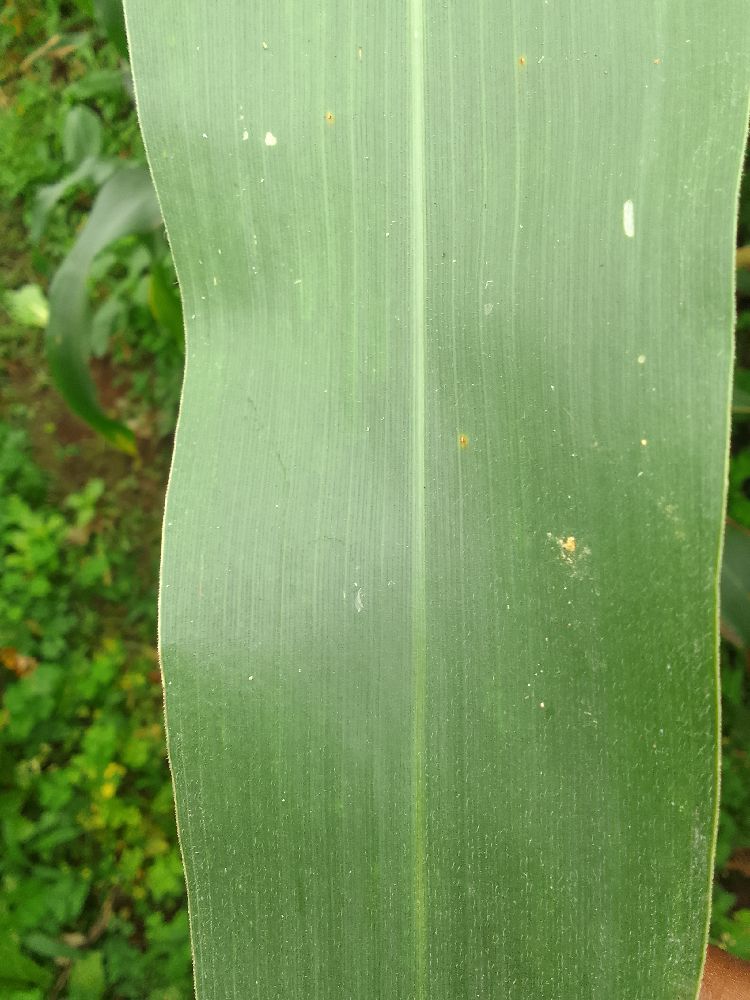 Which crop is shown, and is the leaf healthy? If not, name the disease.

maize, healthy
